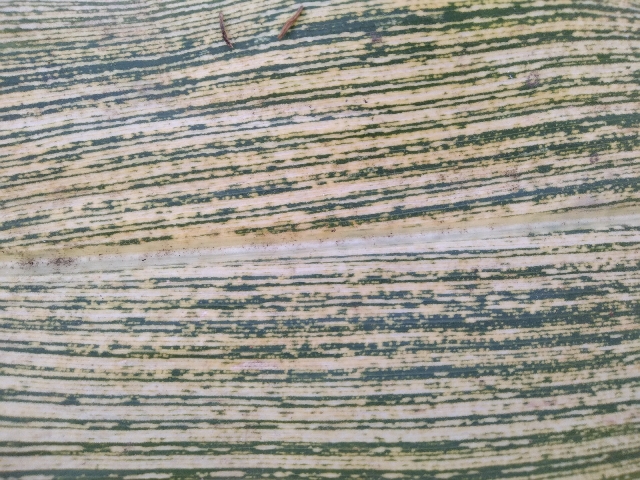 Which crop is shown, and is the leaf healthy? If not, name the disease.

maize, maize streak virus
